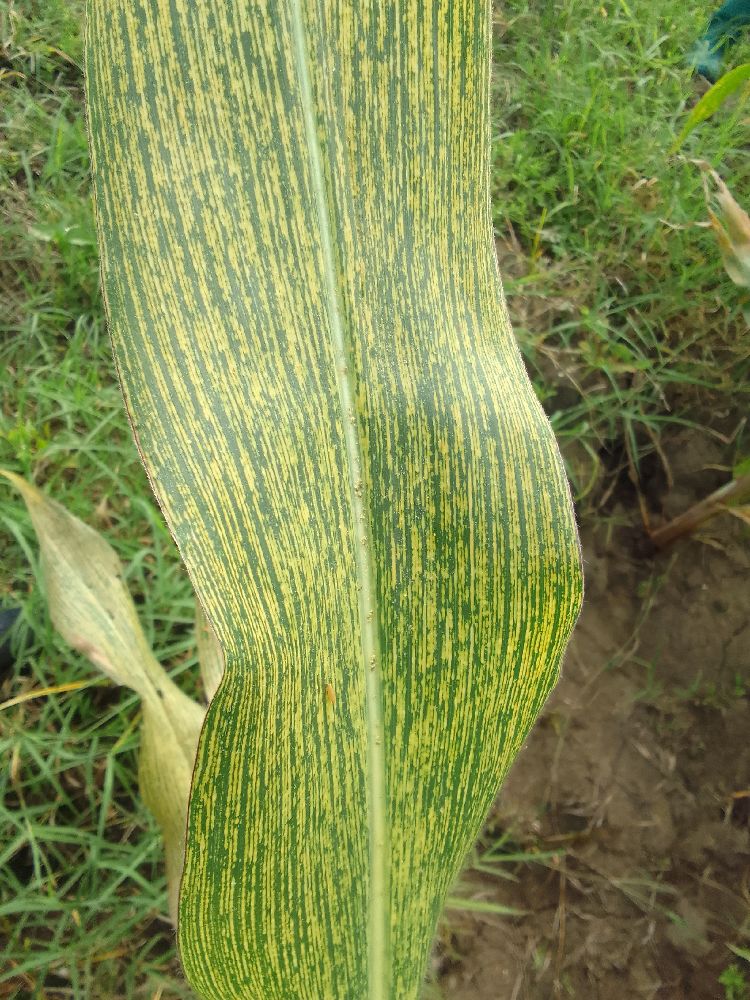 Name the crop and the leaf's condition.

maize, healthy
